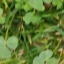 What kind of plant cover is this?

unstructured weed
